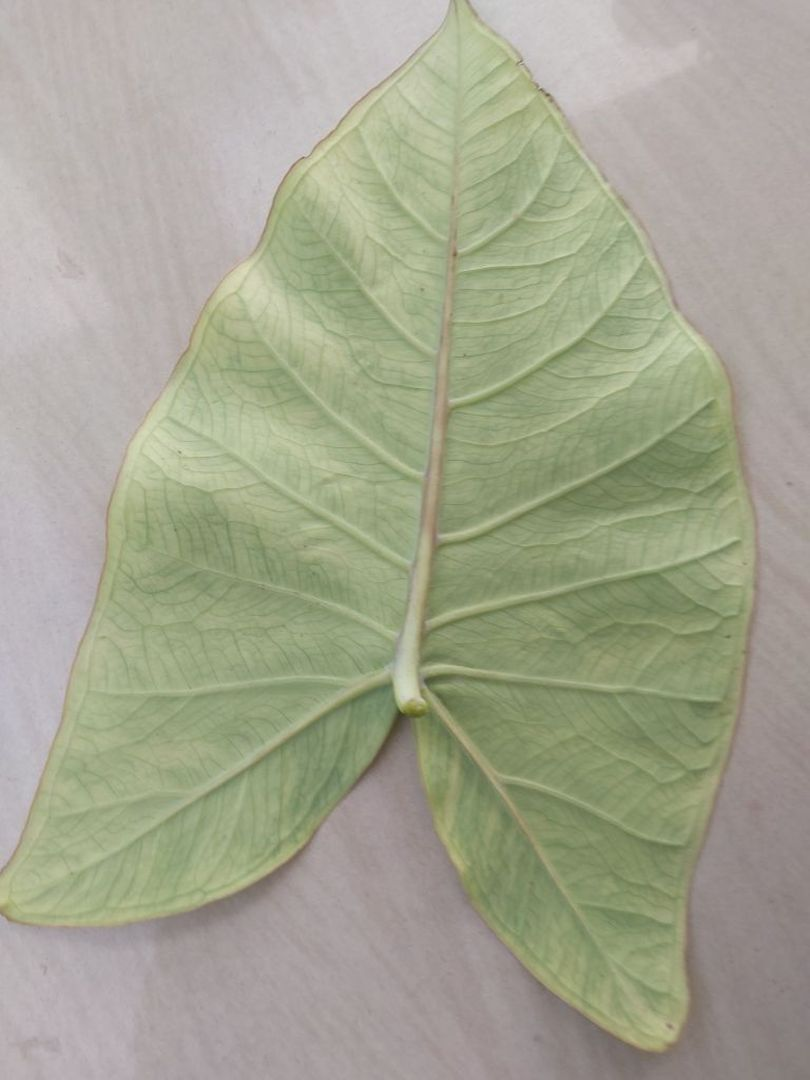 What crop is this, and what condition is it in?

taro, mosaic
